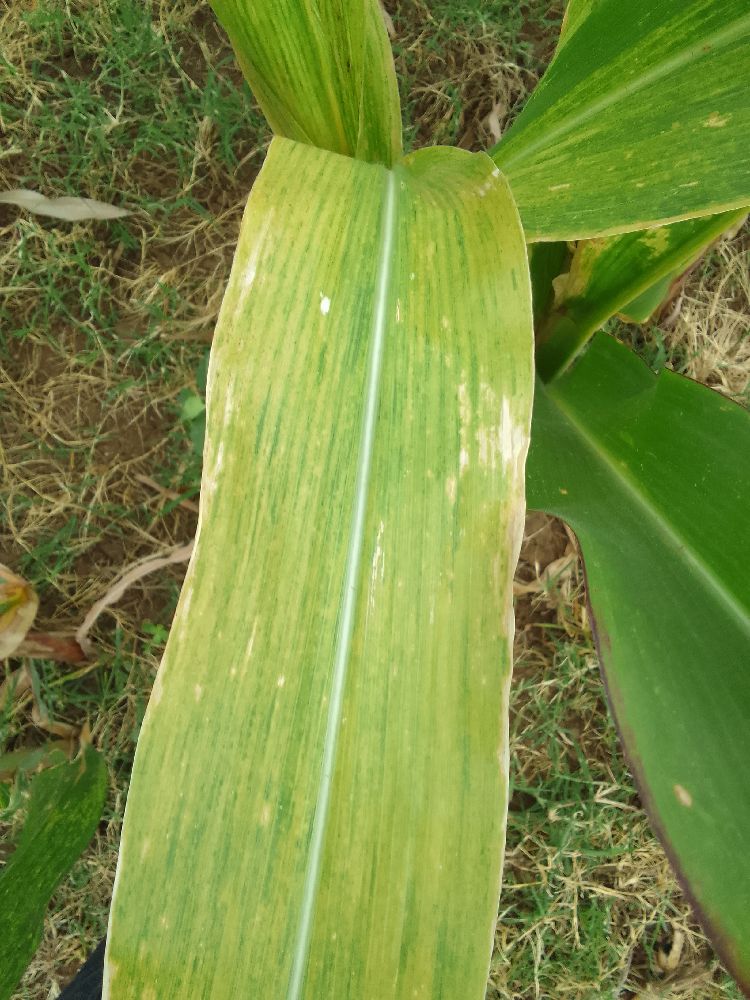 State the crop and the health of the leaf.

maize, maize lethal necrosis
